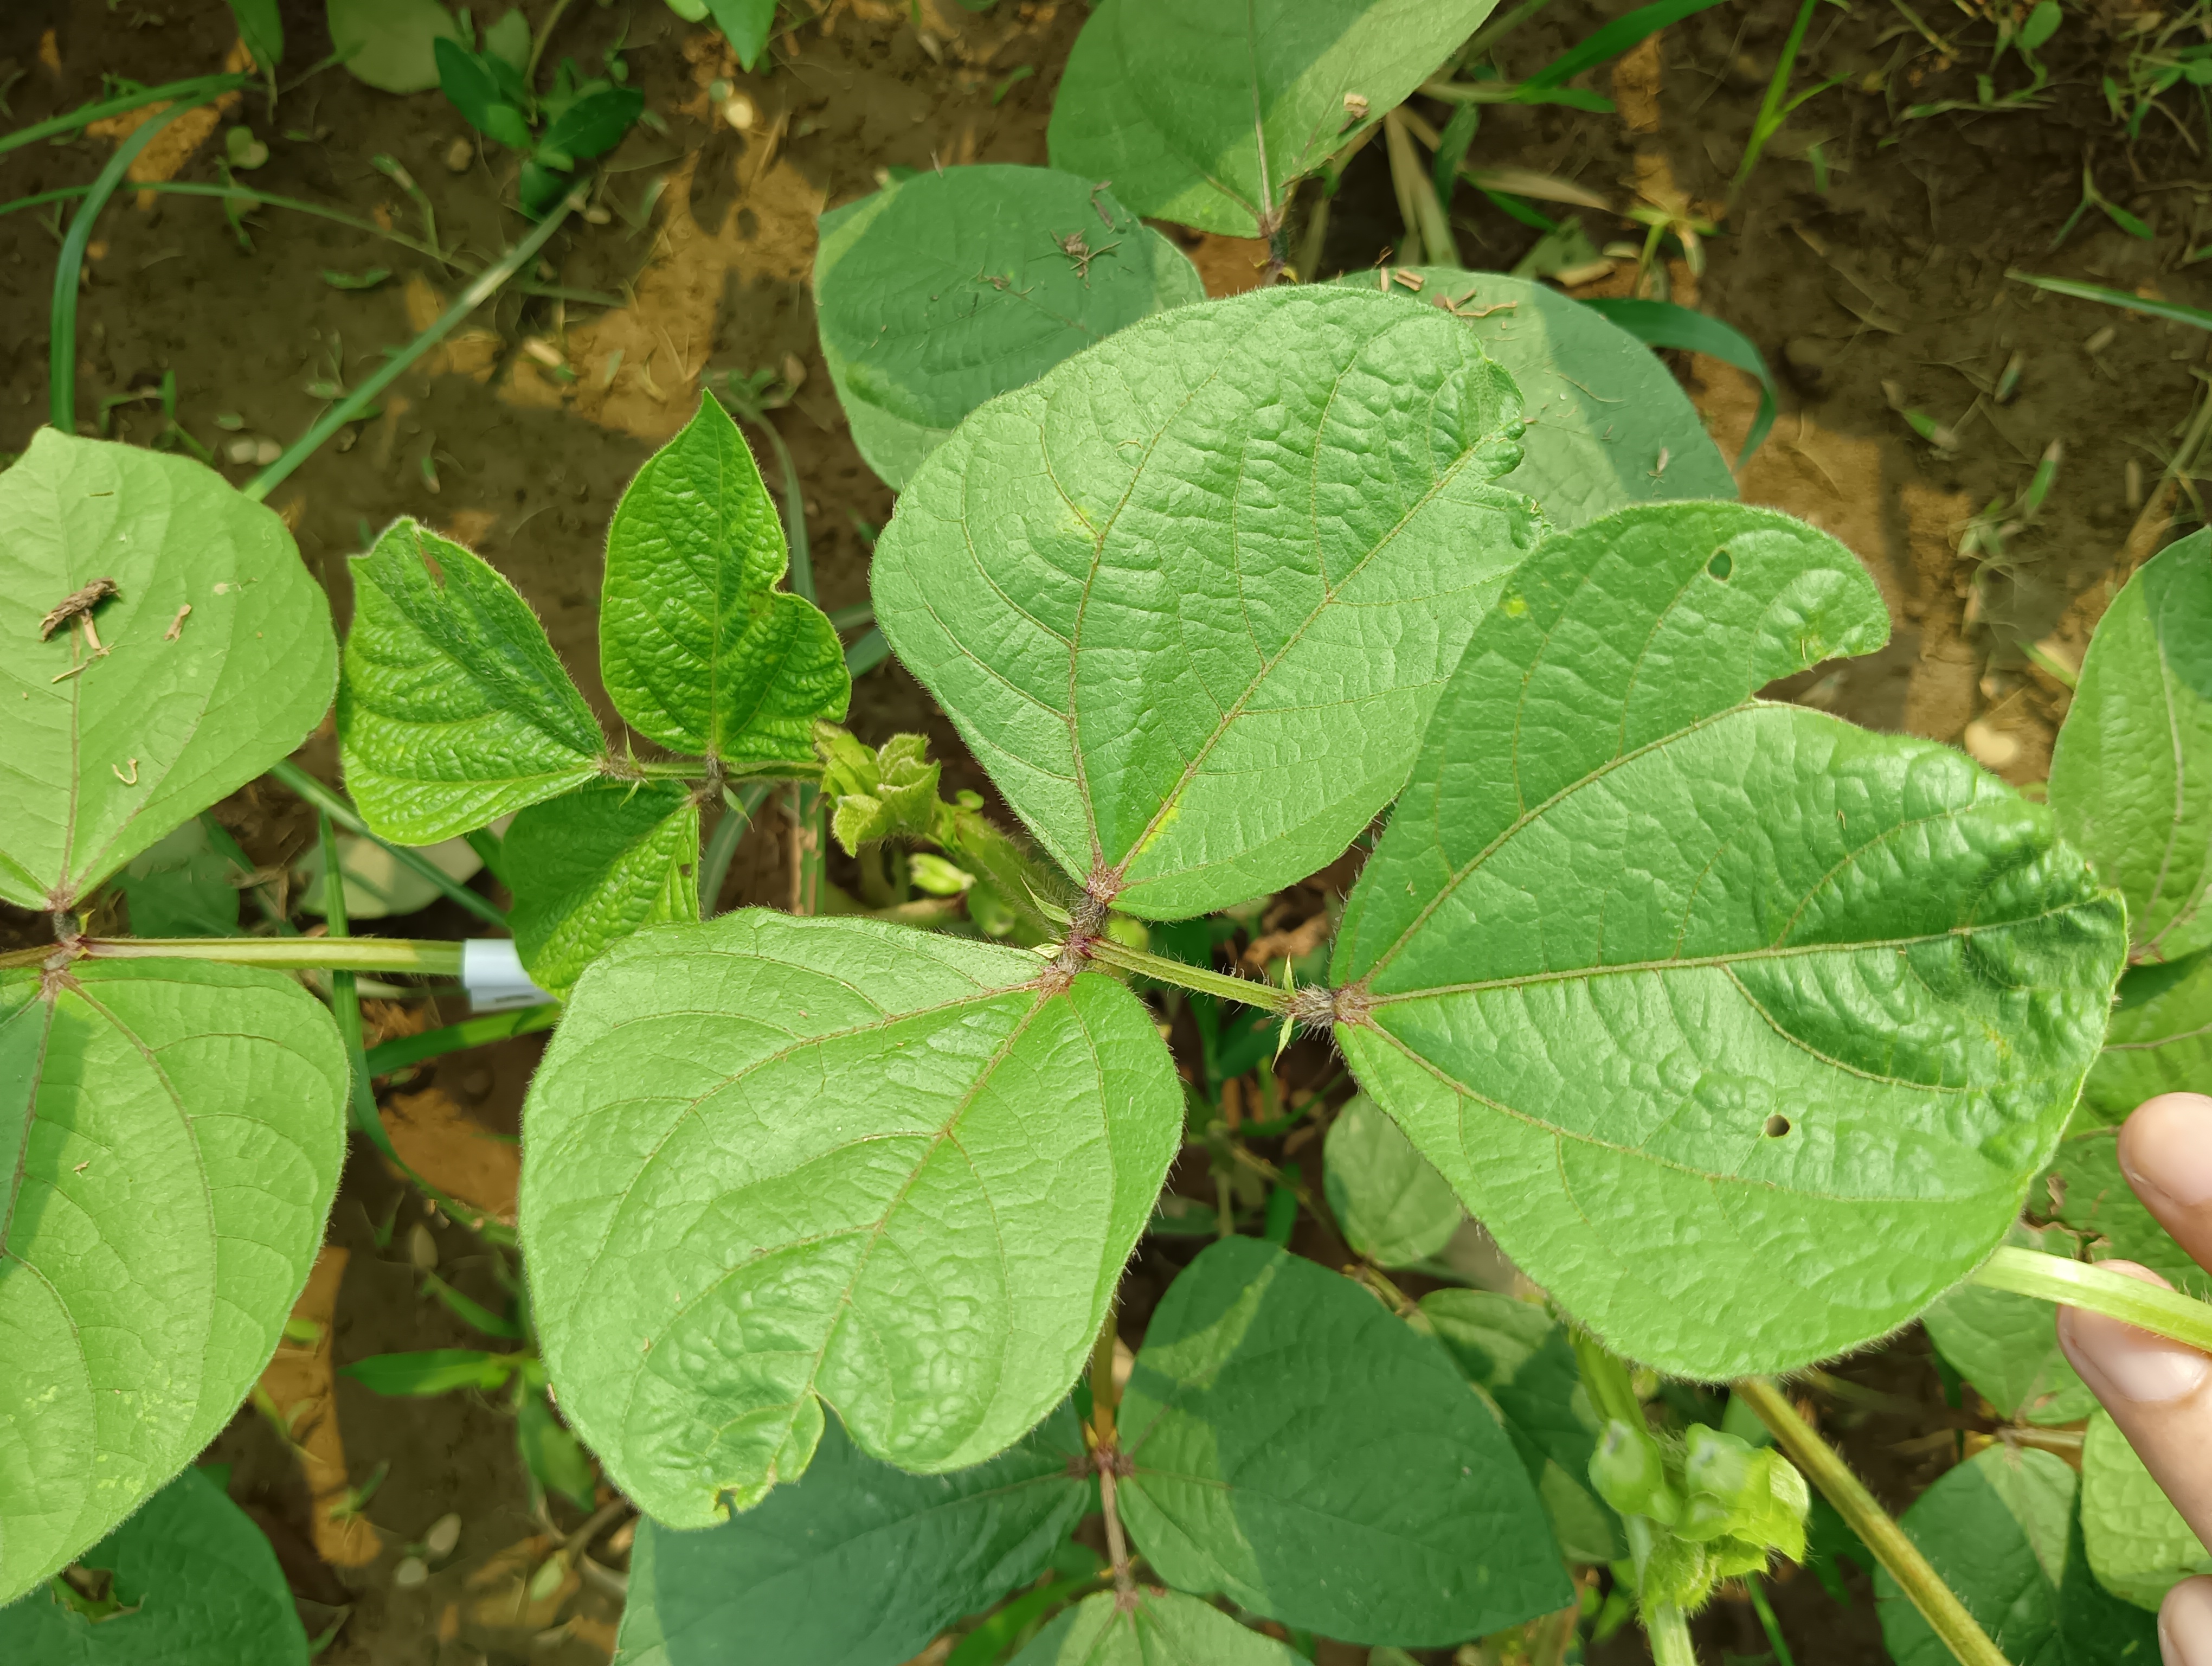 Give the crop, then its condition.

mungbean, healthy
